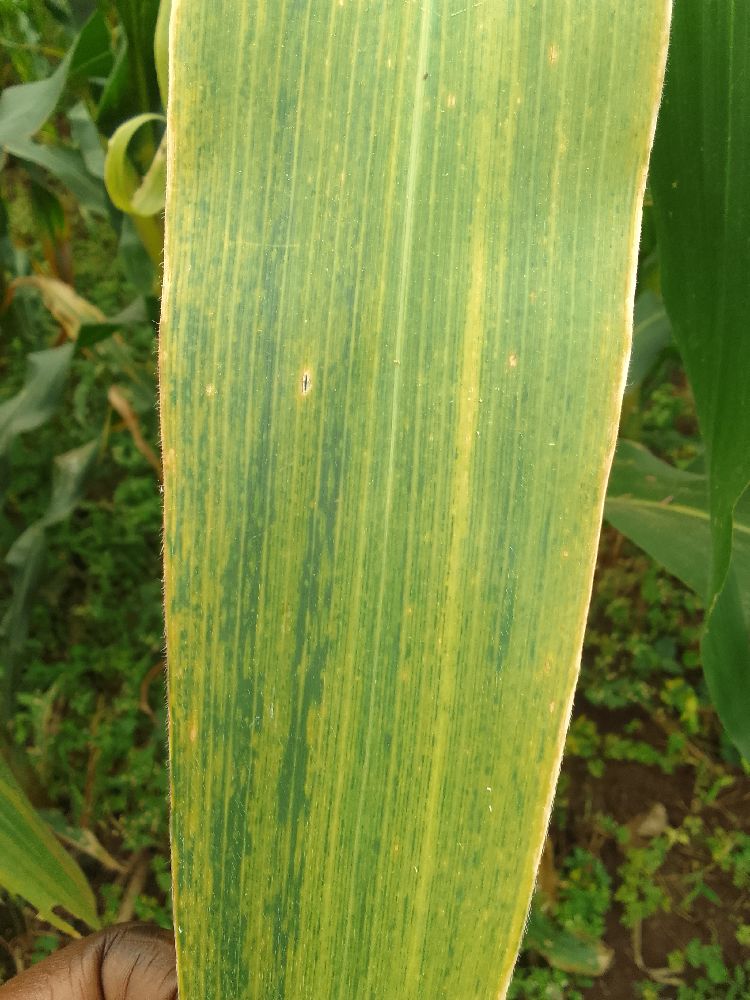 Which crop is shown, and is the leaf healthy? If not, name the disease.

maize, maize lethal necrosis
